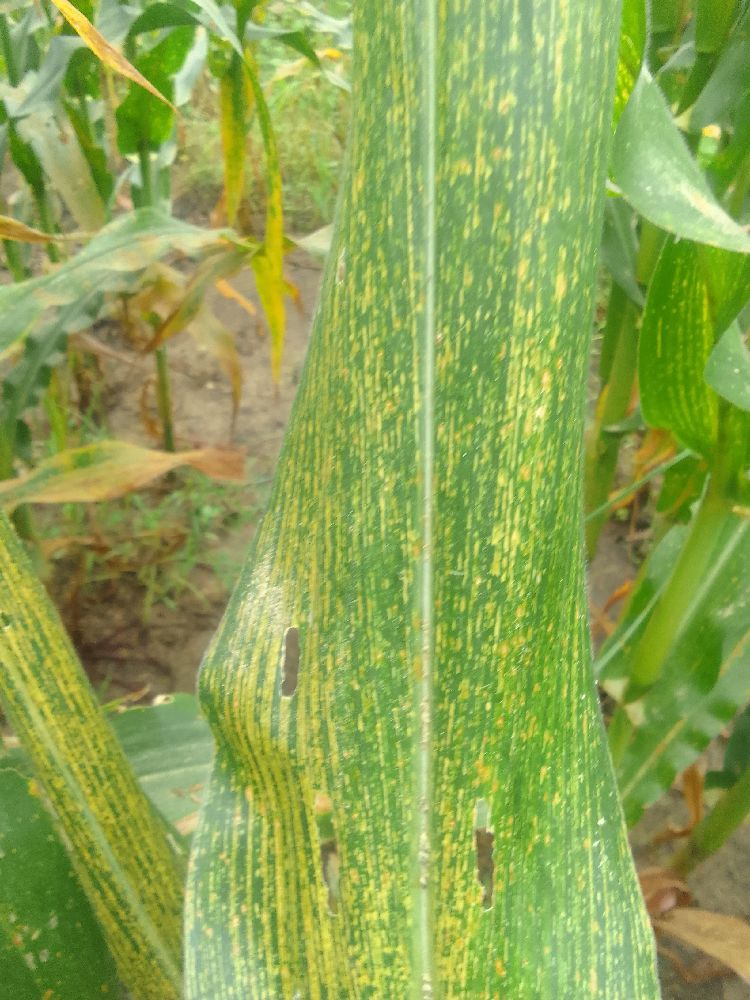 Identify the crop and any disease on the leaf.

maize, maize streak virus
